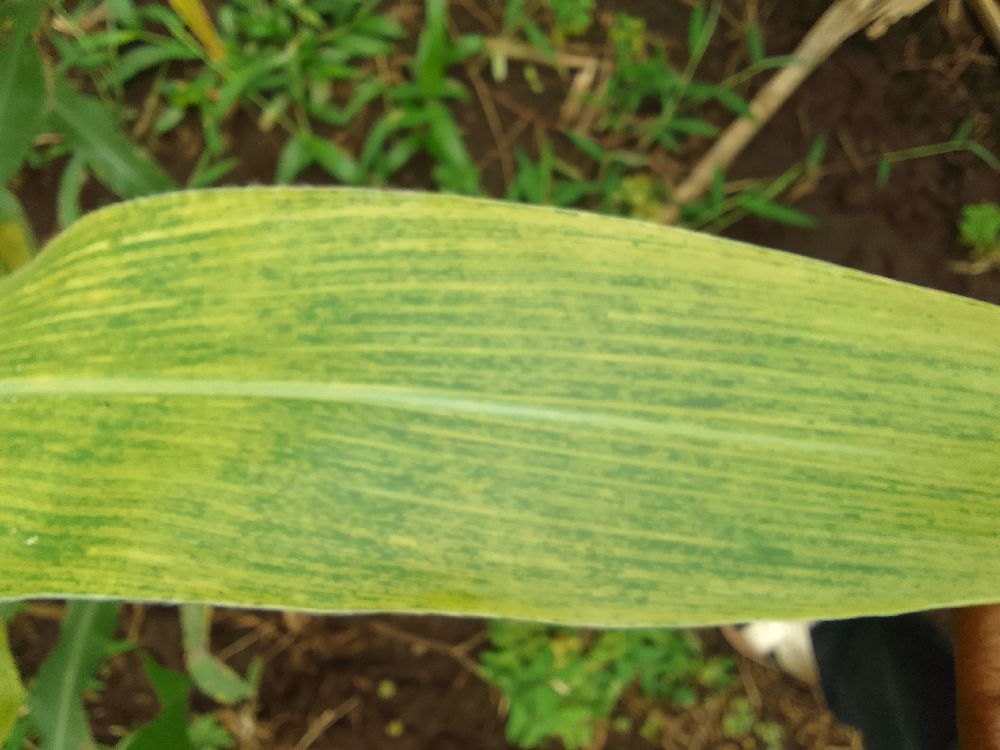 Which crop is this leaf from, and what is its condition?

maize, maize lethal necrosis
